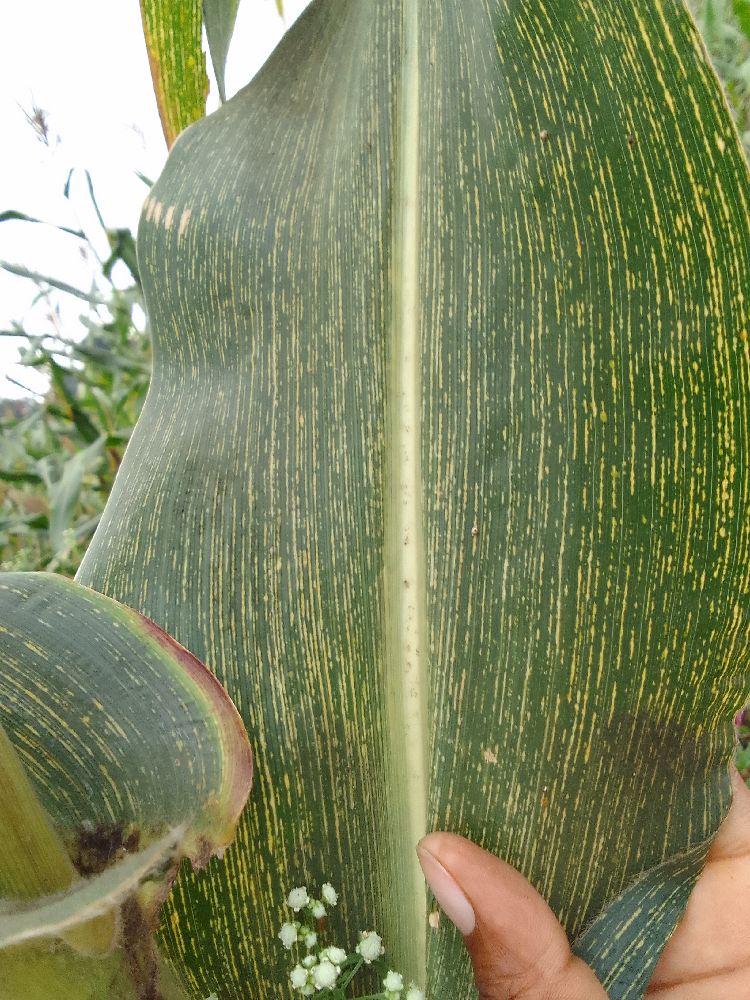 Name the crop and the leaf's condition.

maize, maize streak virus
